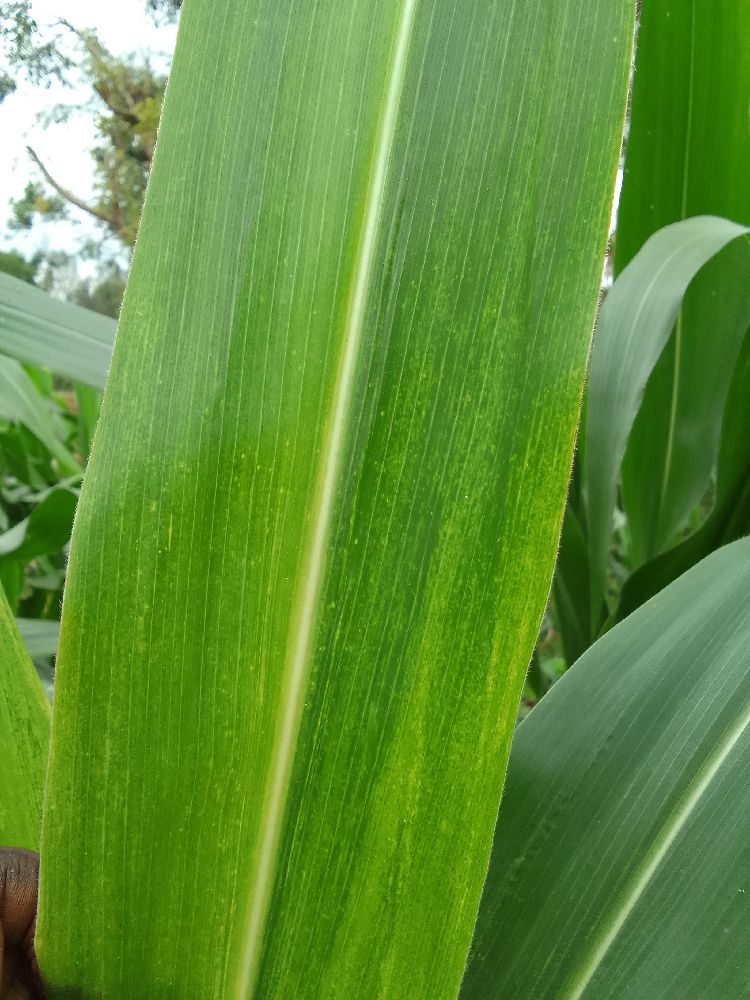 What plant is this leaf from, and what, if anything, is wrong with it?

maize, maize lethal necrosis
